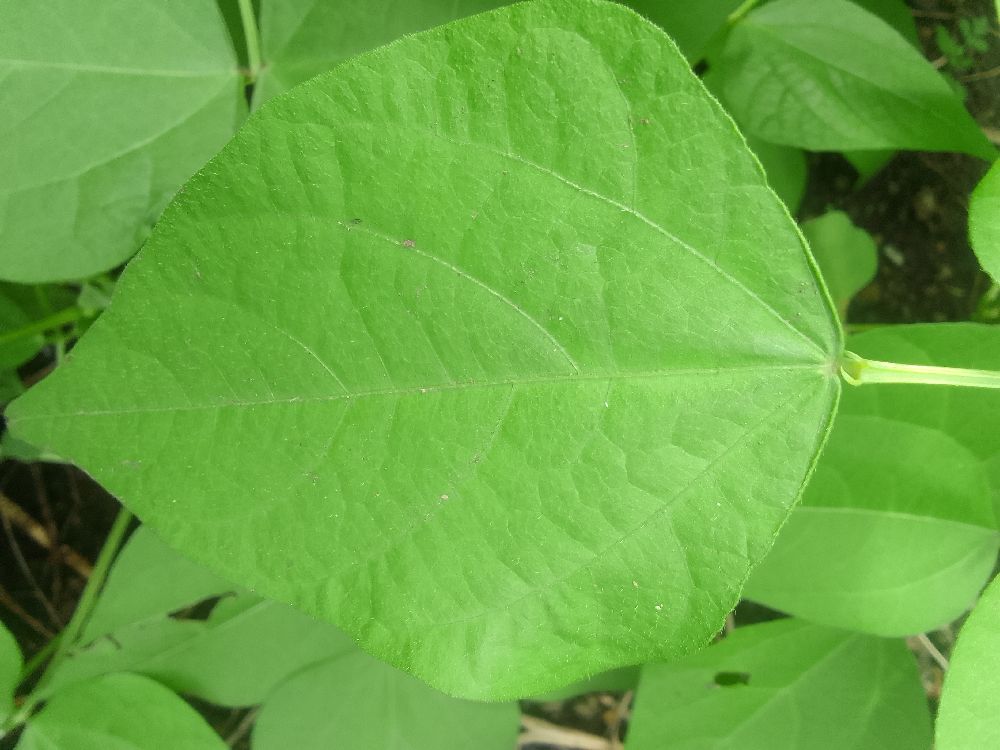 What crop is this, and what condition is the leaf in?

common bean, healthy
